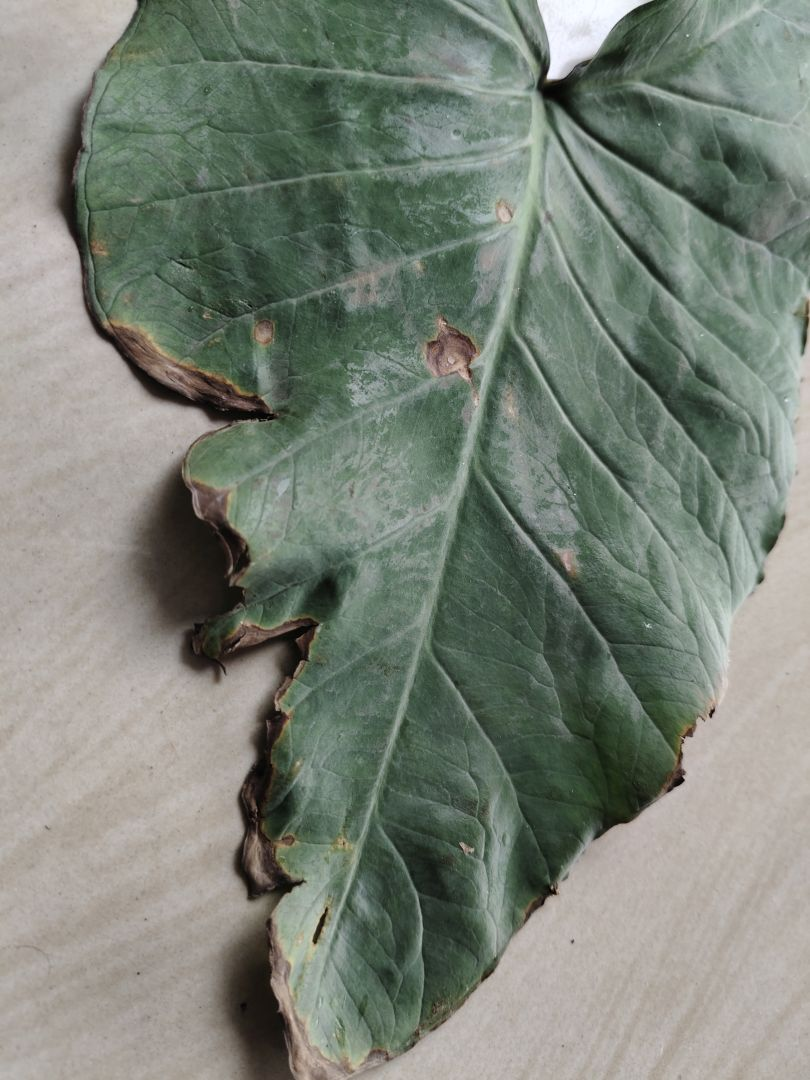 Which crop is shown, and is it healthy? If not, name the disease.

taro, leaf blight
